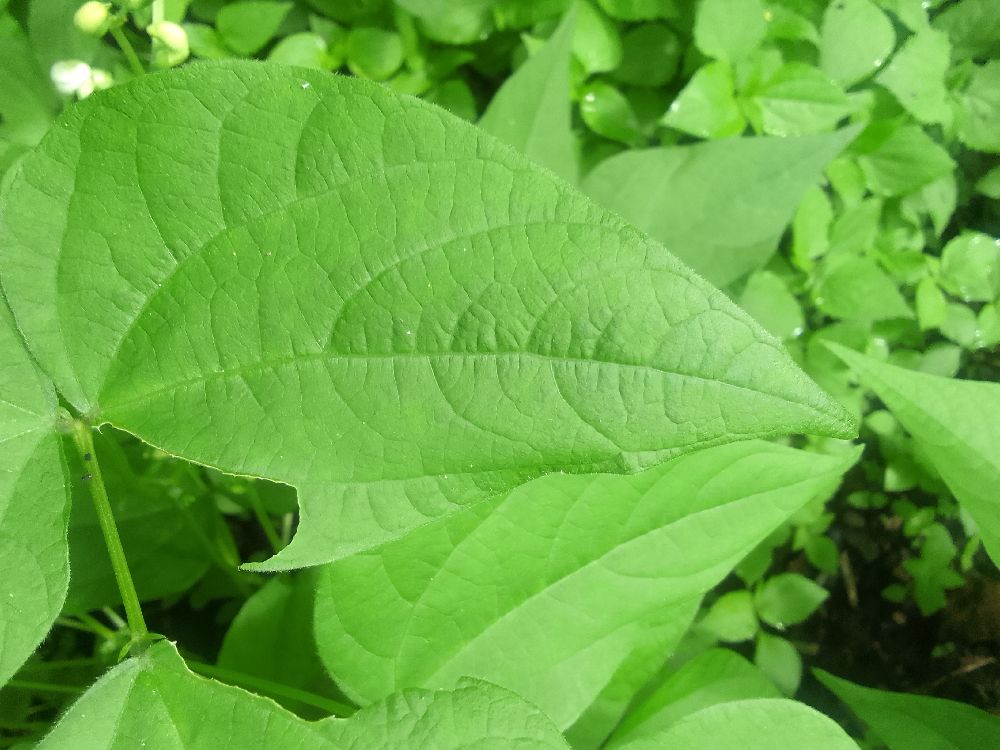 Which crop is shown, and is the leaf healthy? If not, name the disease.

common bean, healthy
